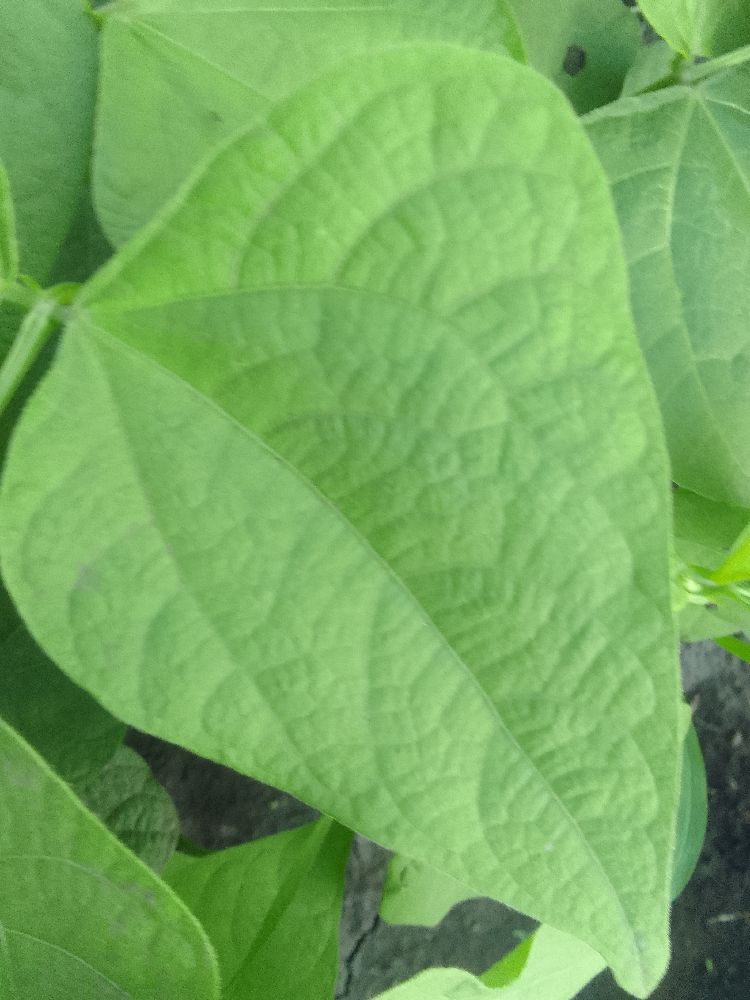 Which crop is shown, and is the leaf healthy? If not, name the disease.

common bean, healthy
